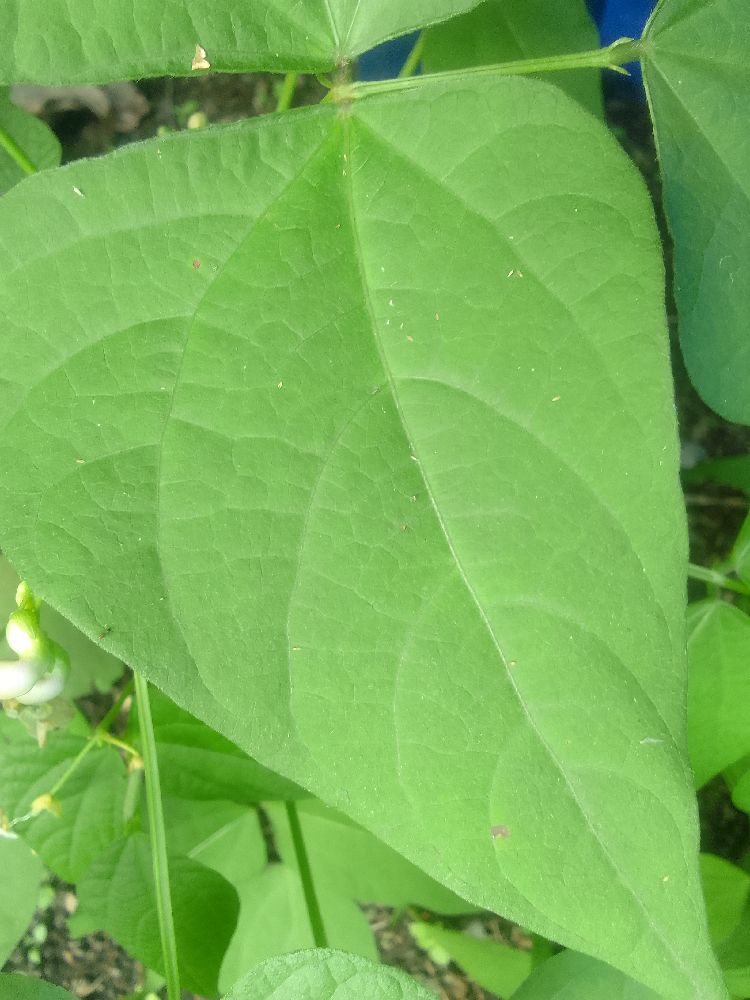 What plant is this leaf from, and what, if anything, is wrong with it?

common bean, healthy
